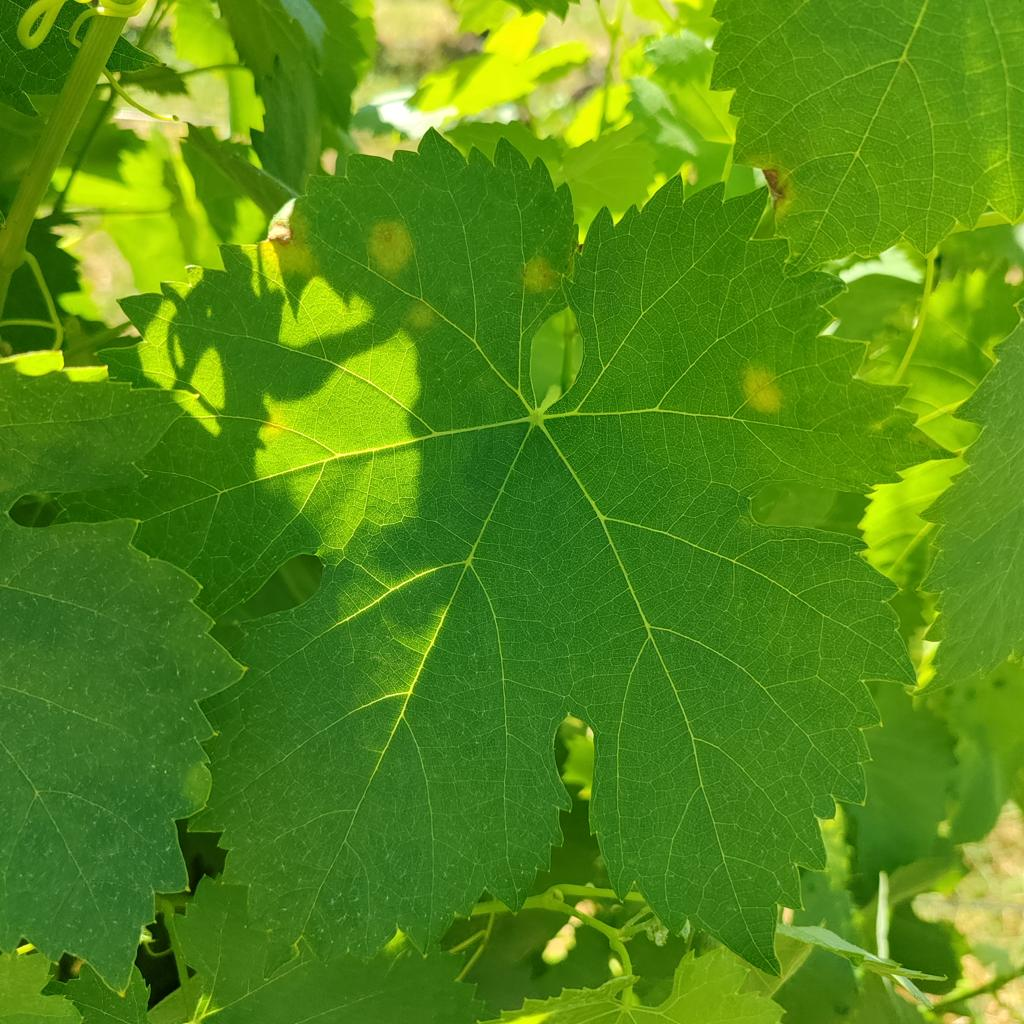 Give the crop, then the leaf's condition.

grapevine, downy mildew
